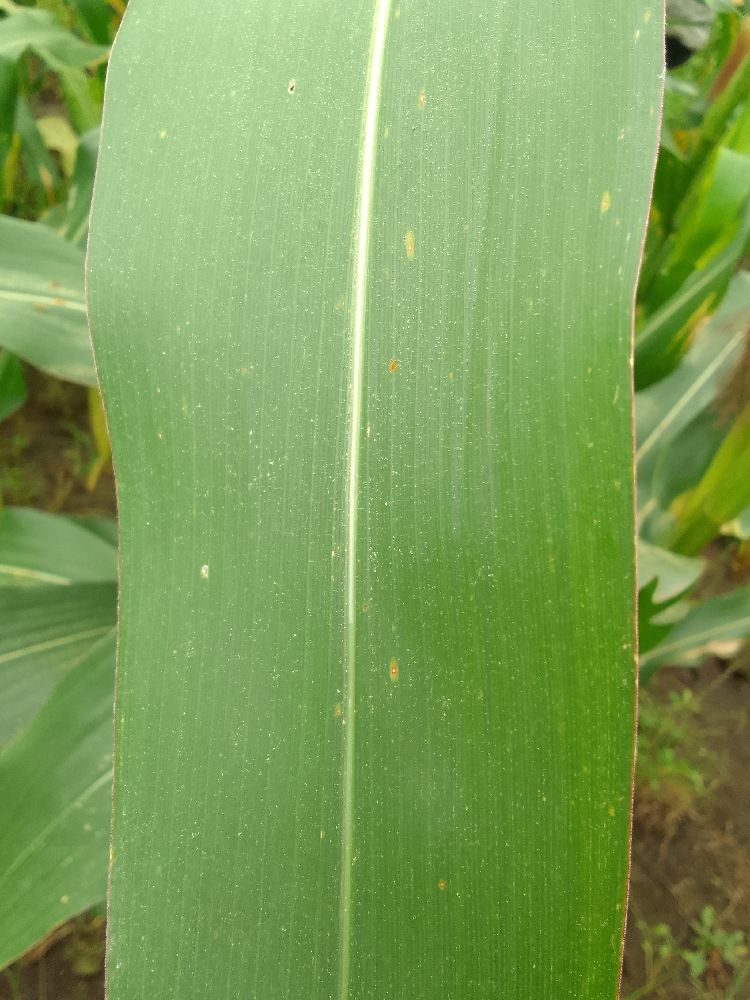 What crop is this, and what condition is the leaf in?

maize, healthy
